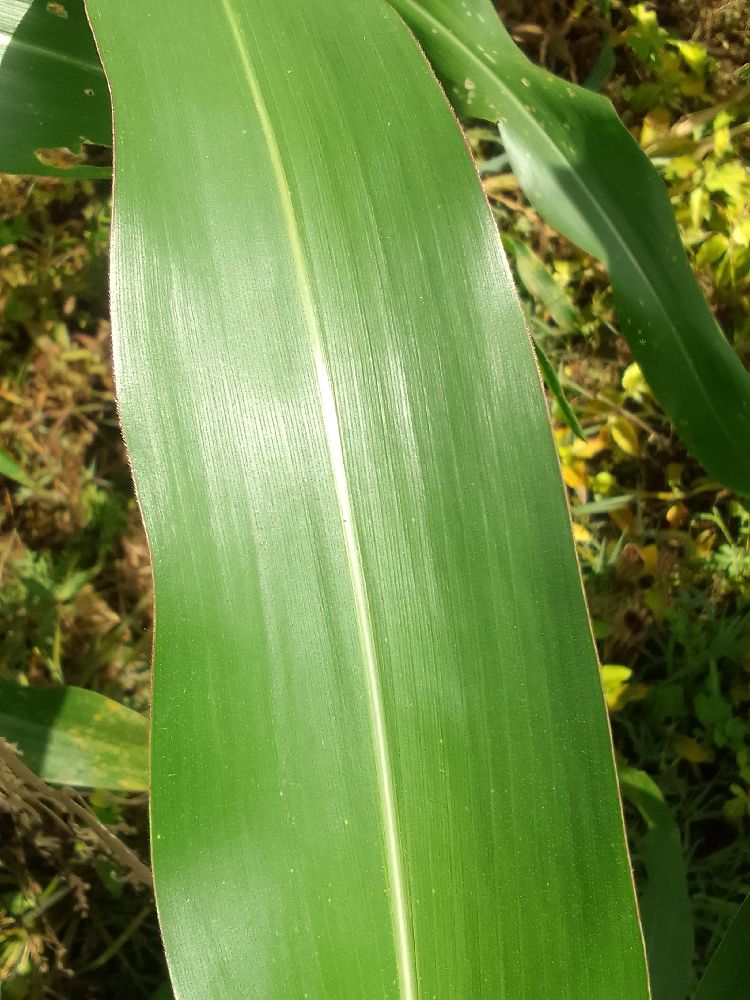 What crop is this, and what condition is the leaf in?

maize, healthy
